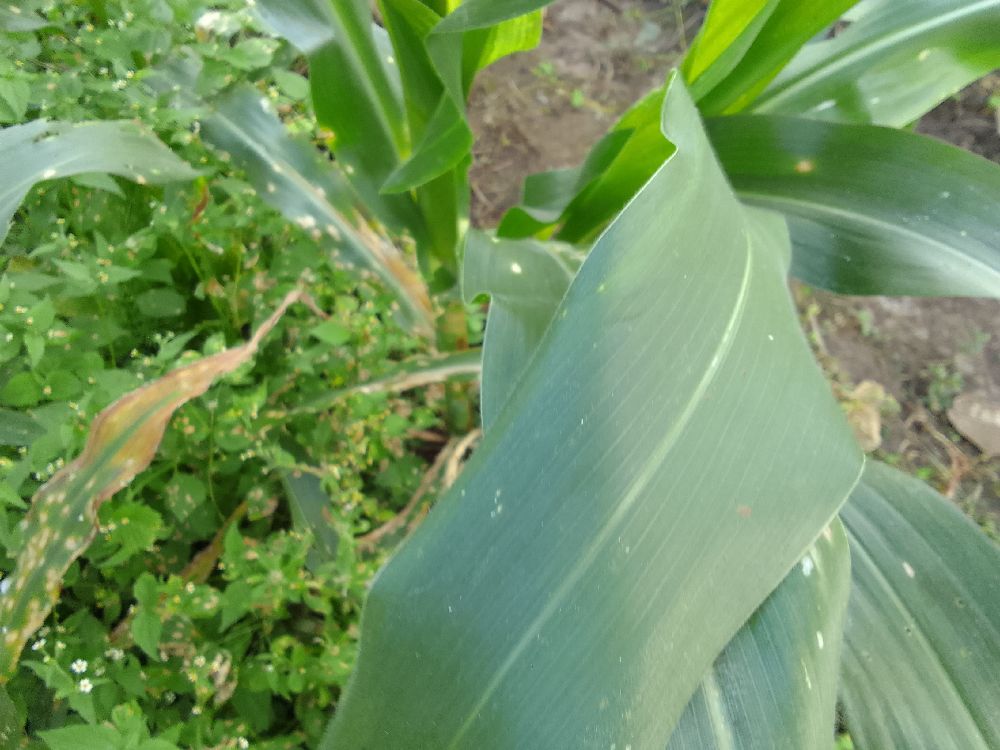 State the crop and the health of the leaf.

maize, healthy
